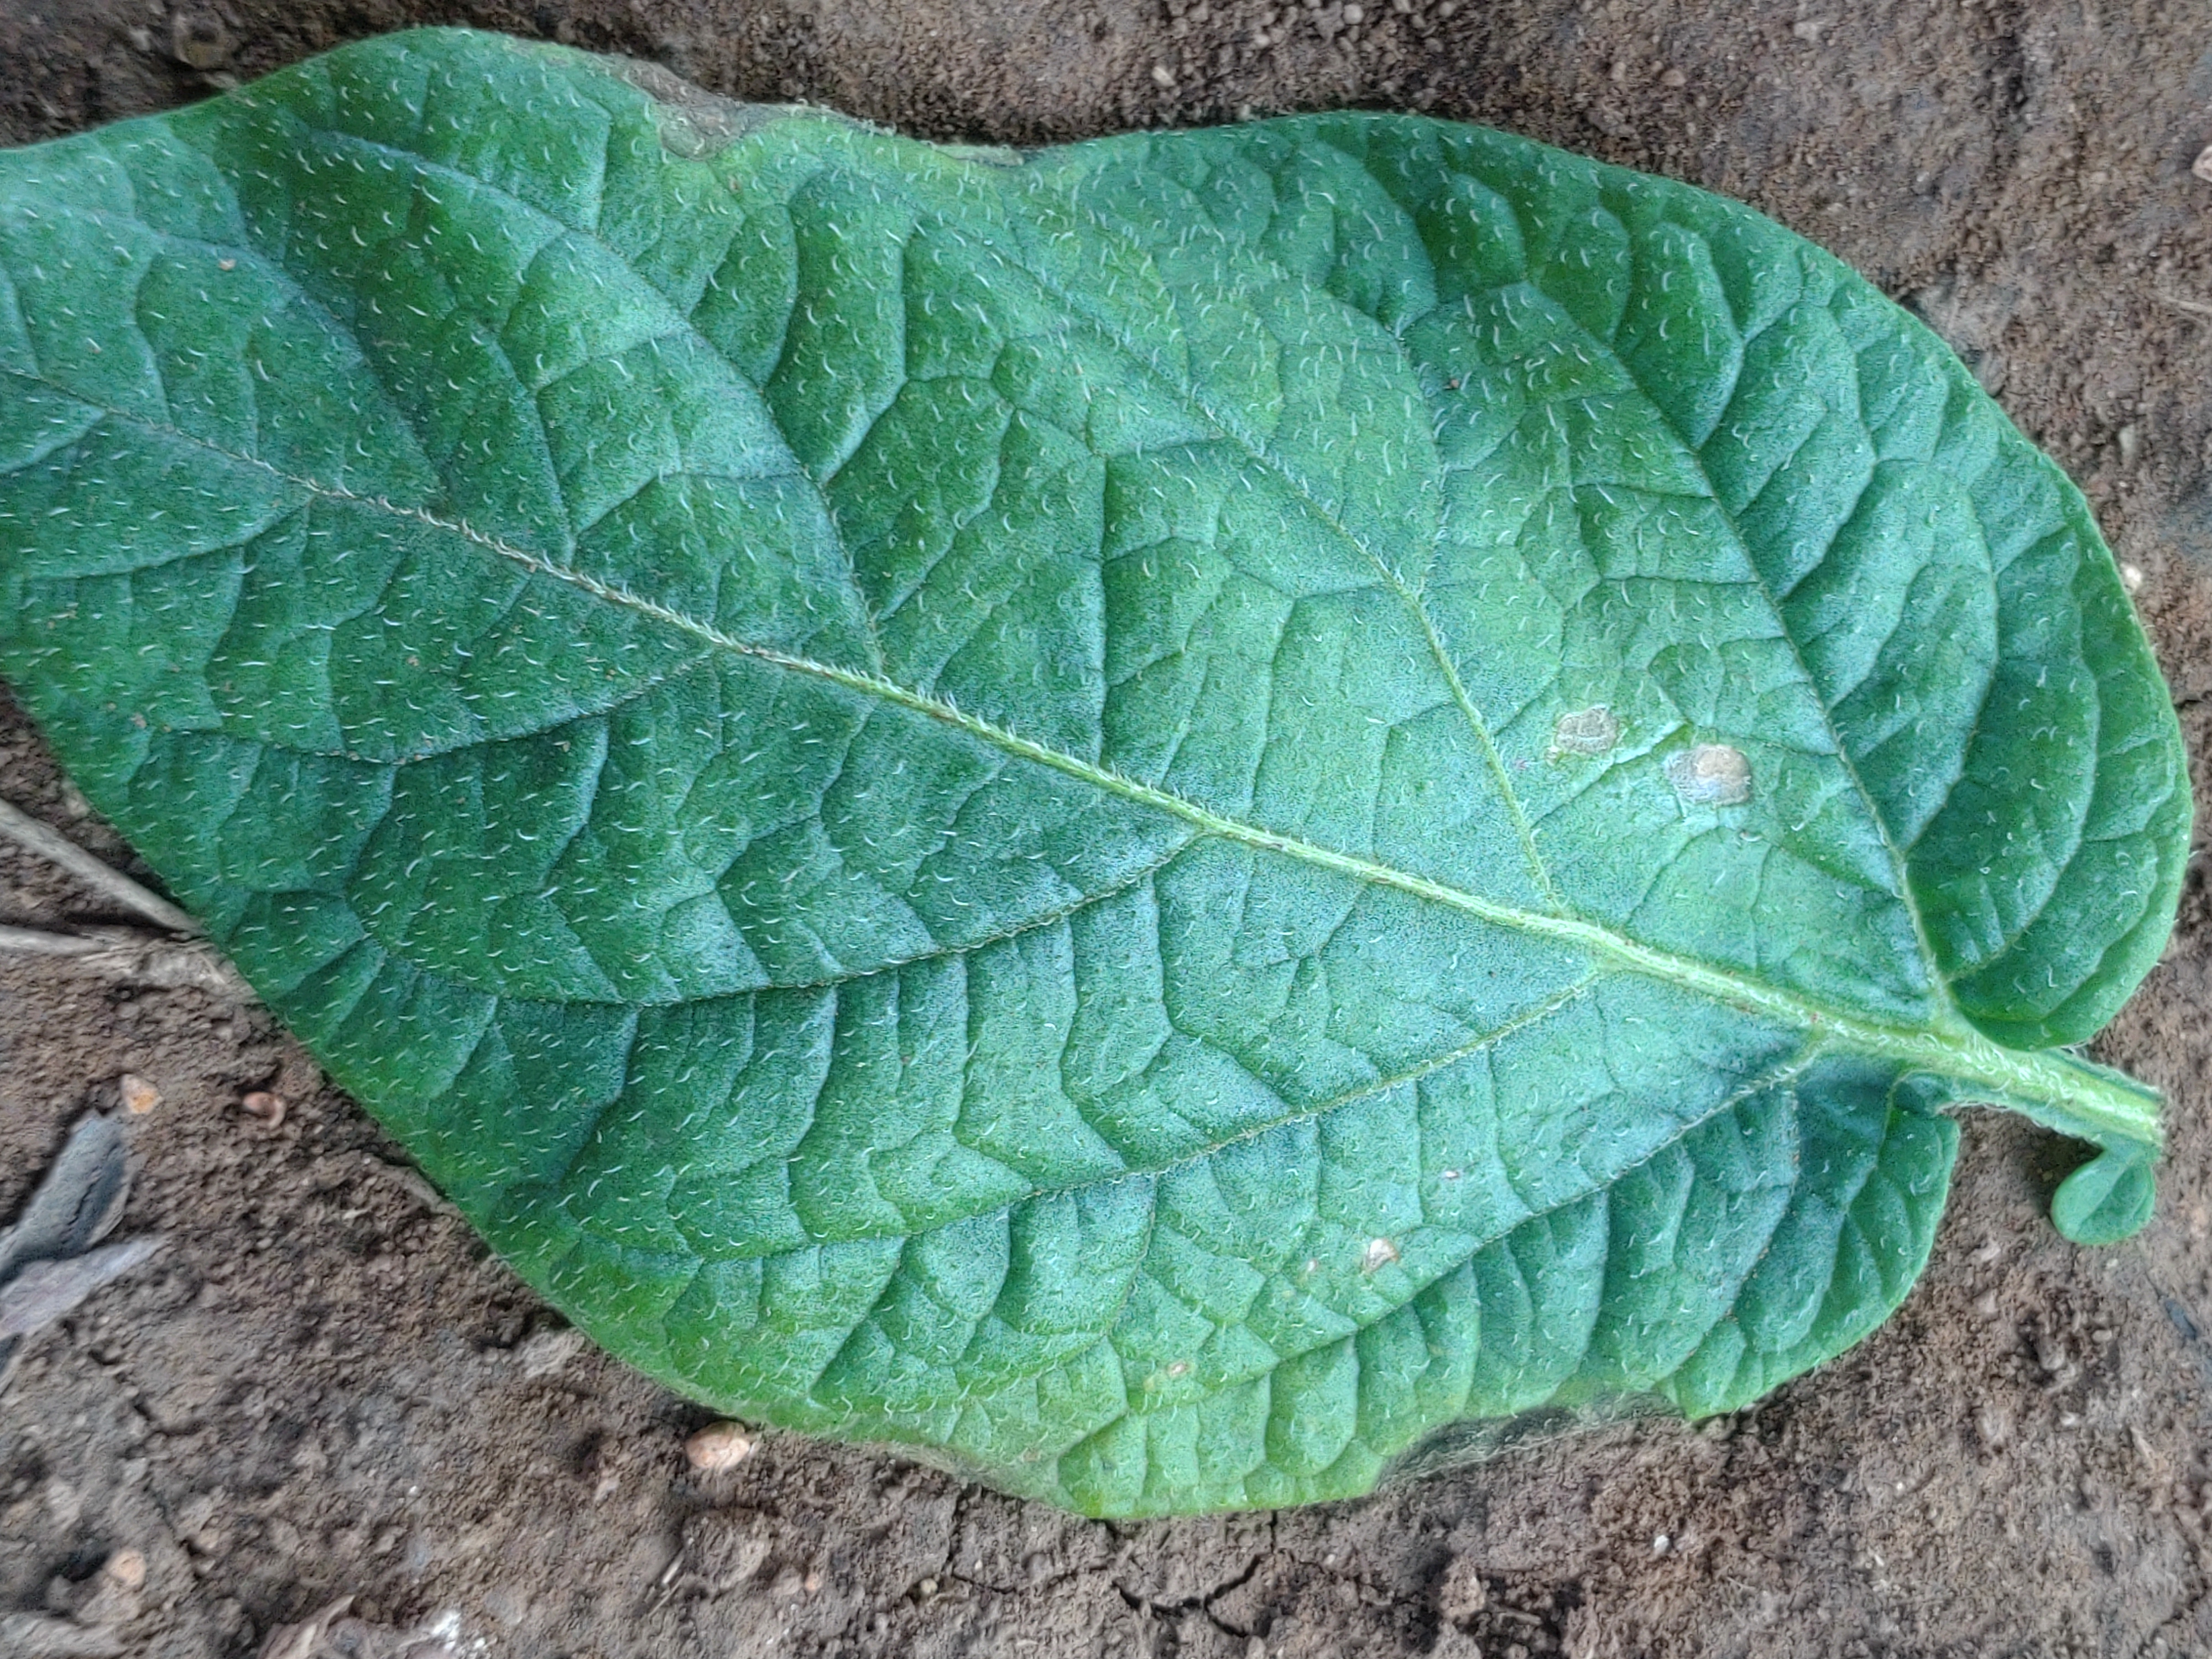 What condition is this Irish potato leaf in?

early blight
